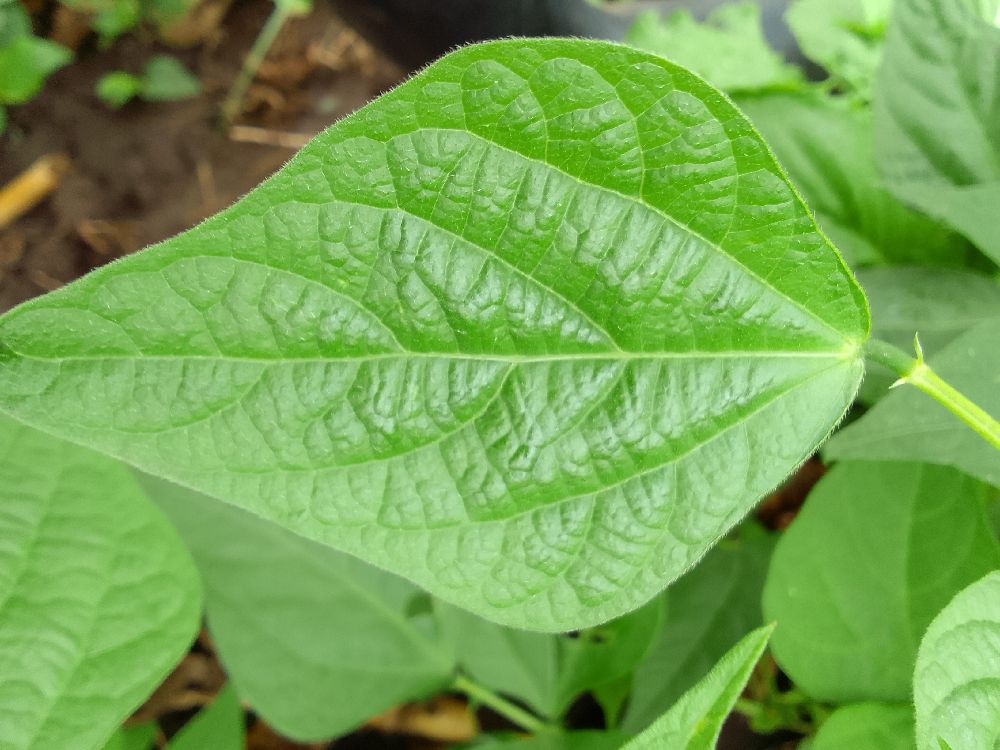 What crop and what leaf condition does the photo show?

common bean, healthy
